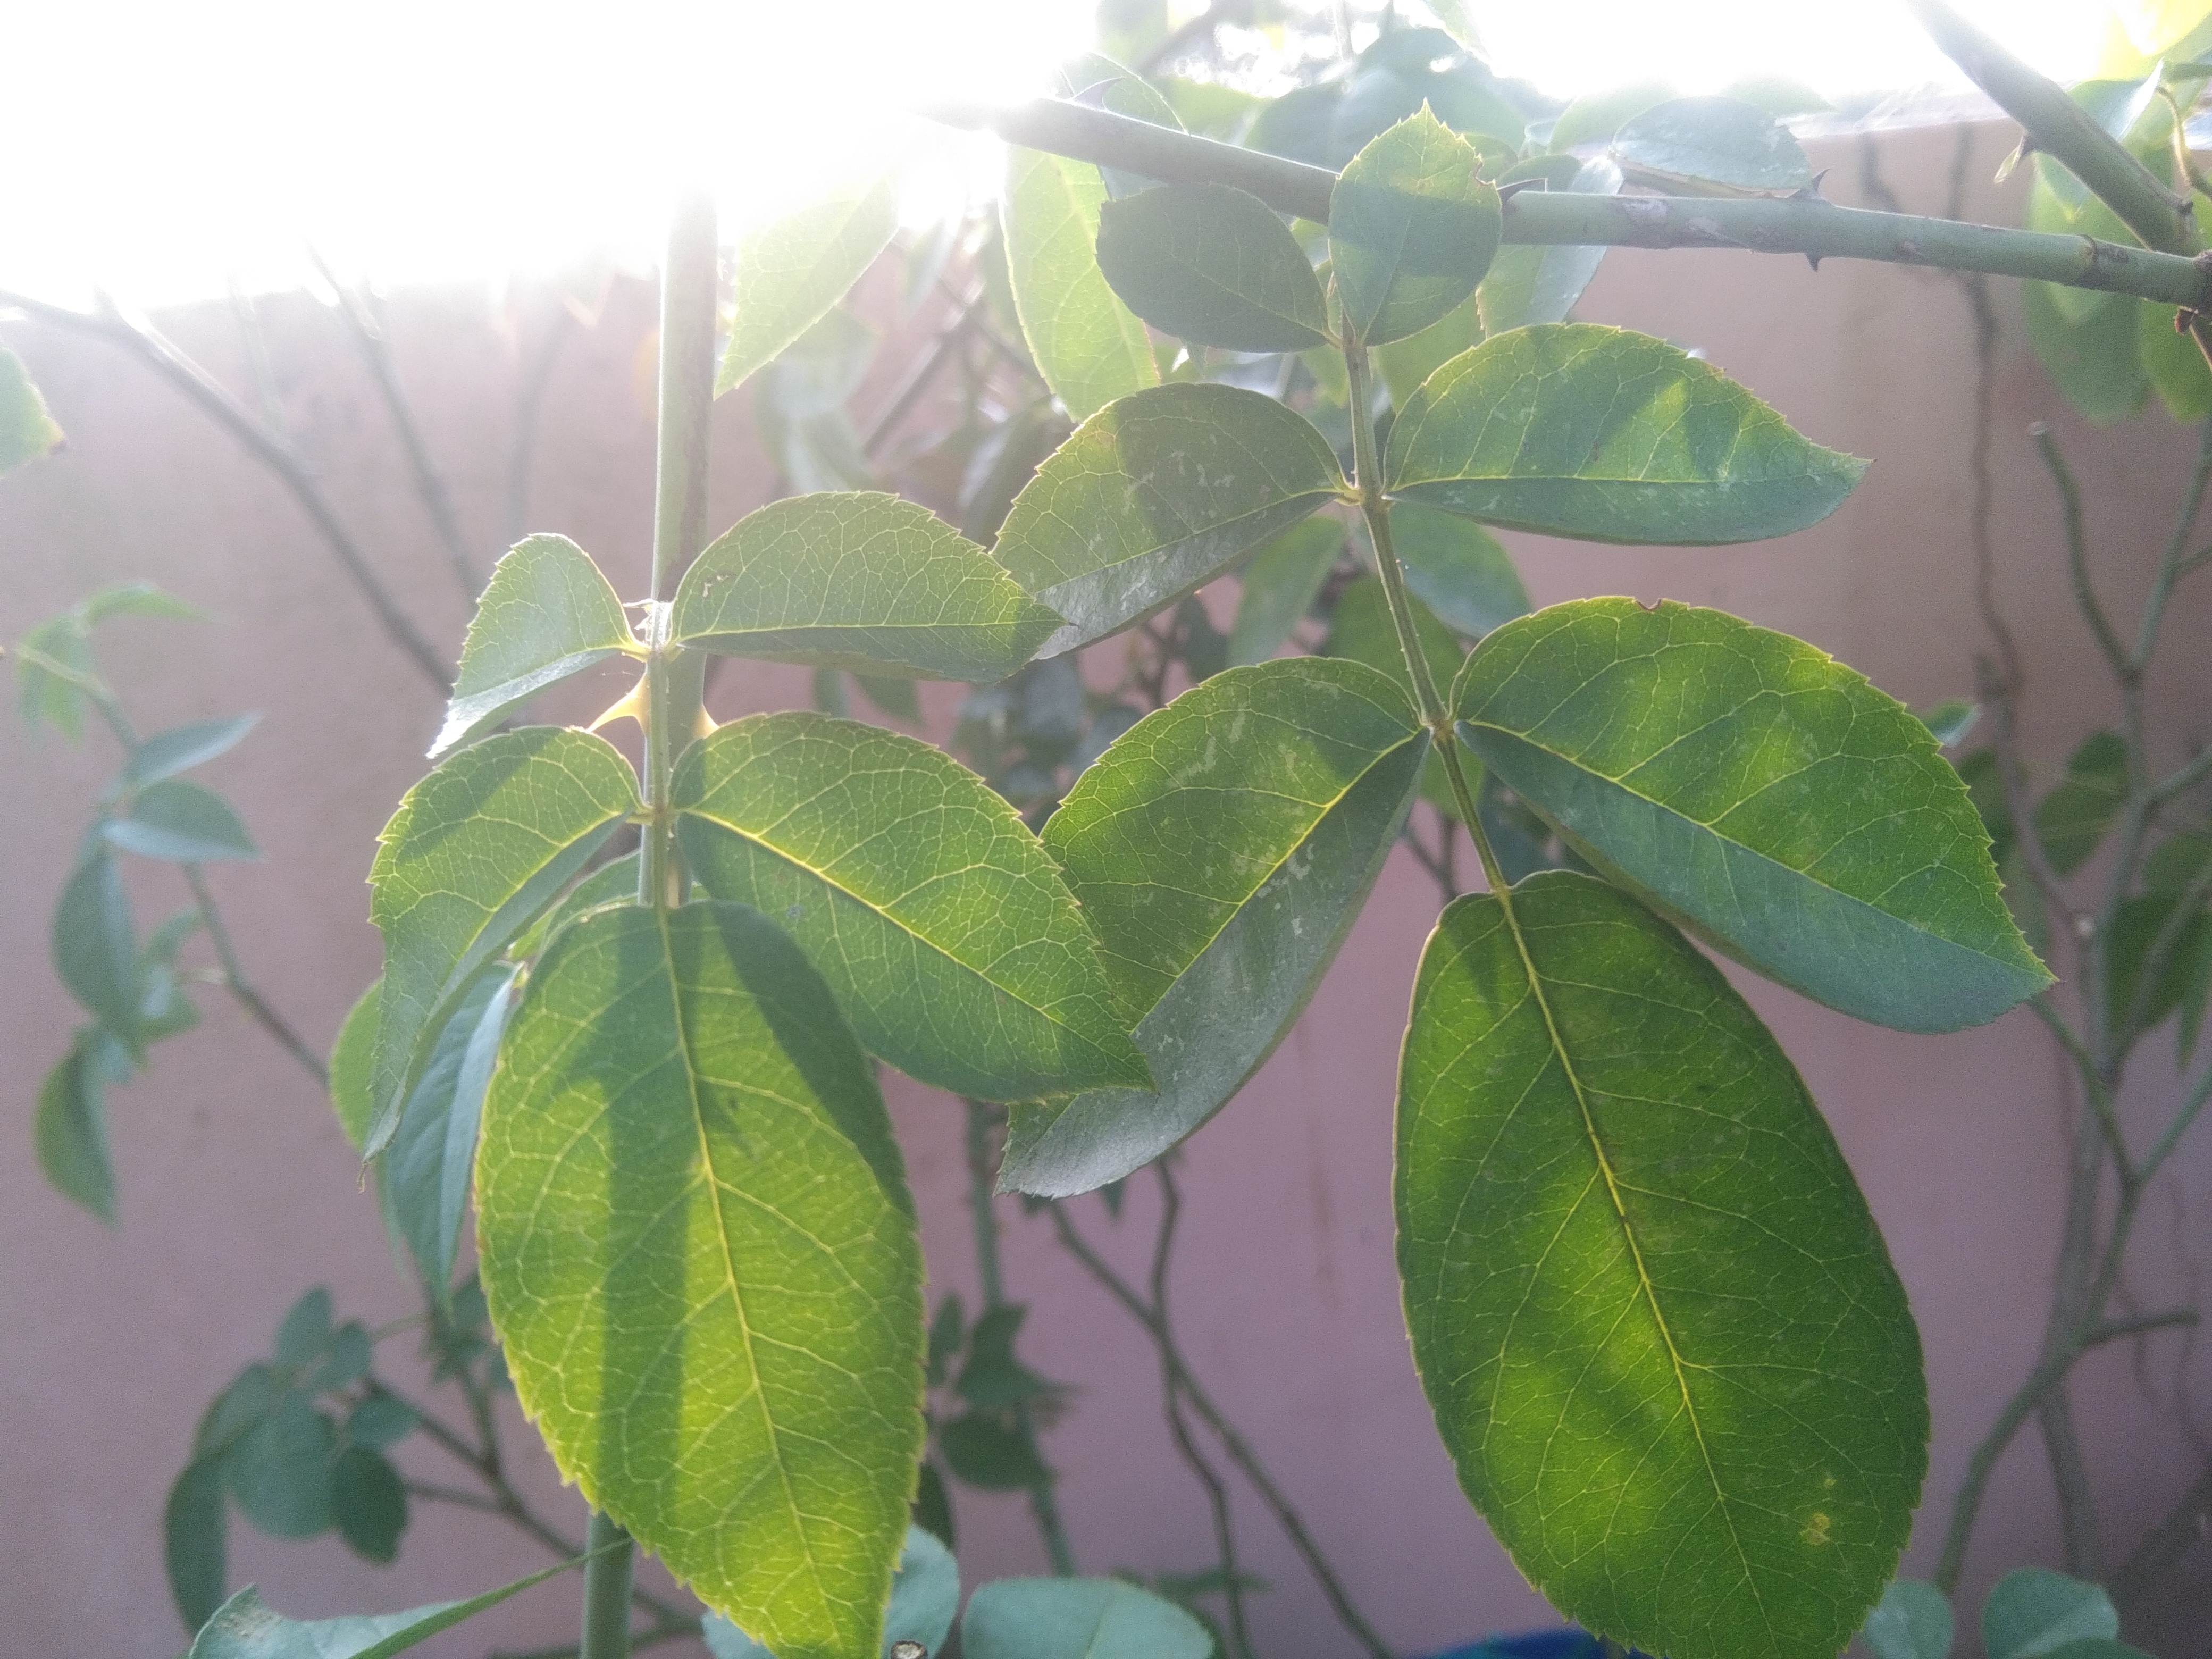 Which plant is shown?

rose
